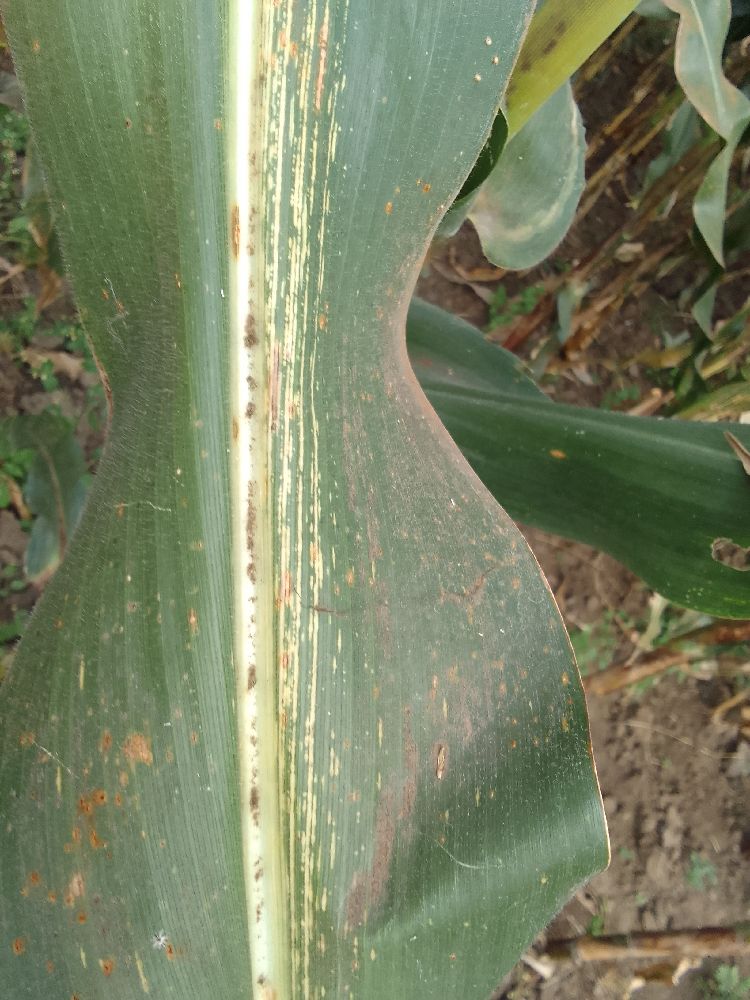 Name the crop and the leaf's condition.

maize, maize streak virus
